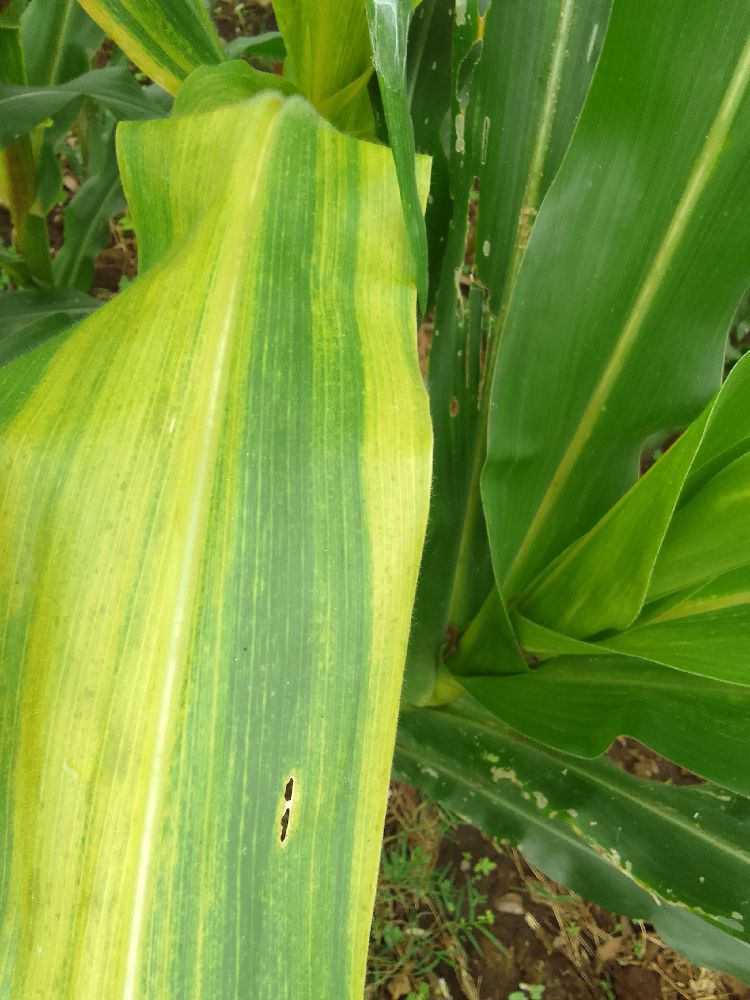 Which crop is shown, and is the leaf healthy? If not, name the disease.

maize, maize lethal necrosis
